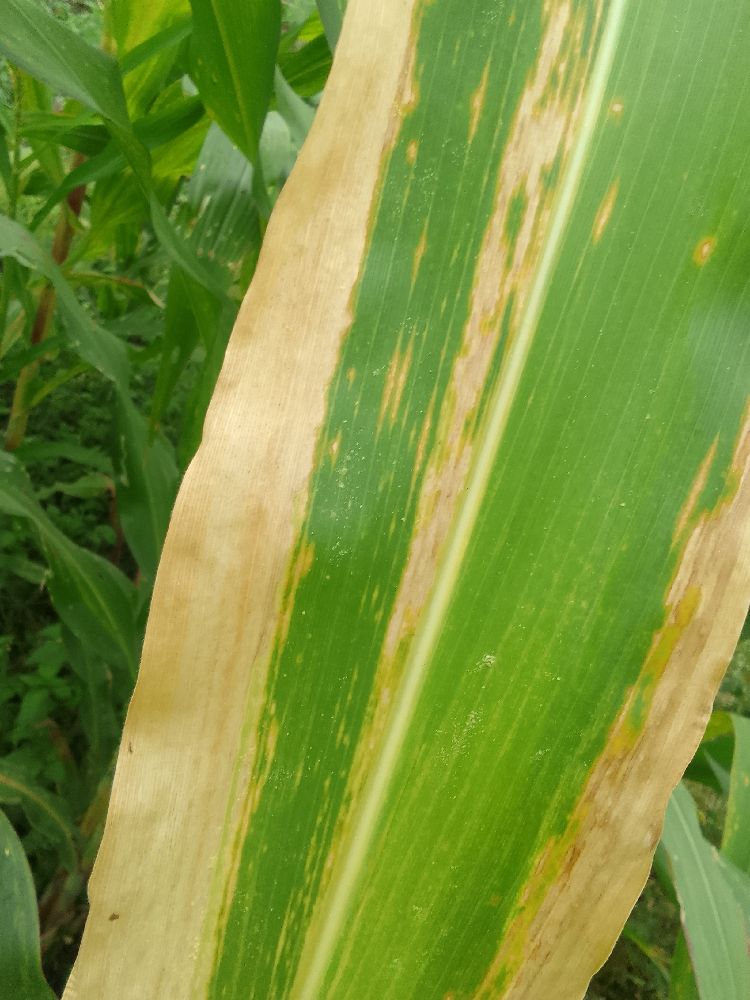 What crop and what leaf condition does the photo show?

maize, maize lethal necrosis
